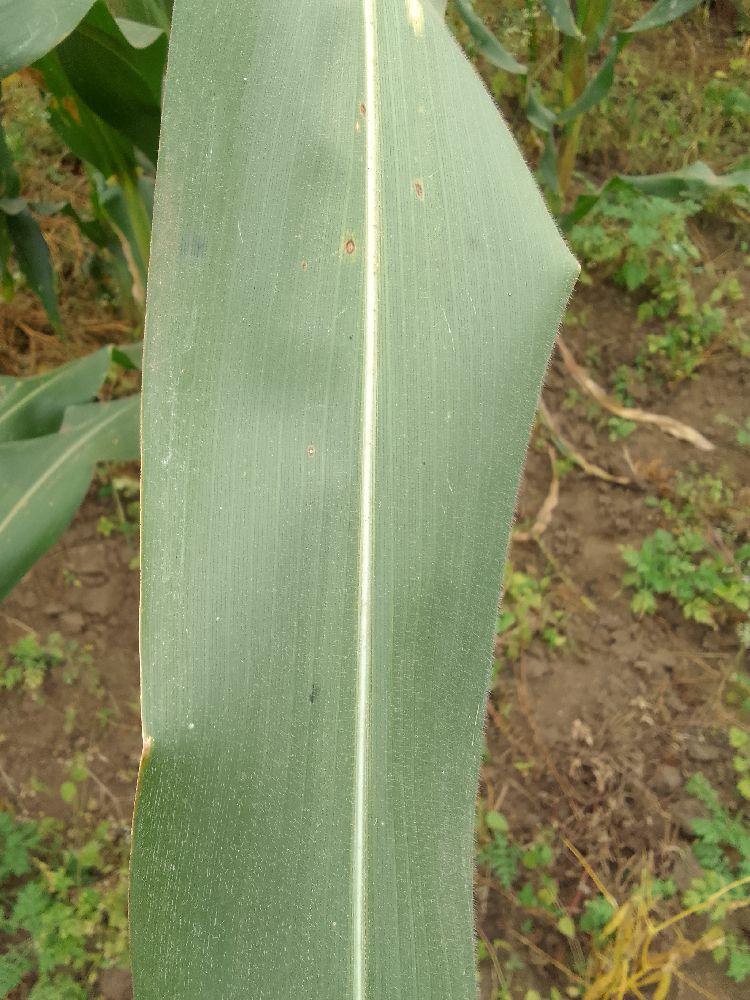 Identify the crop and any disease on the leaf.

maize, healthy
